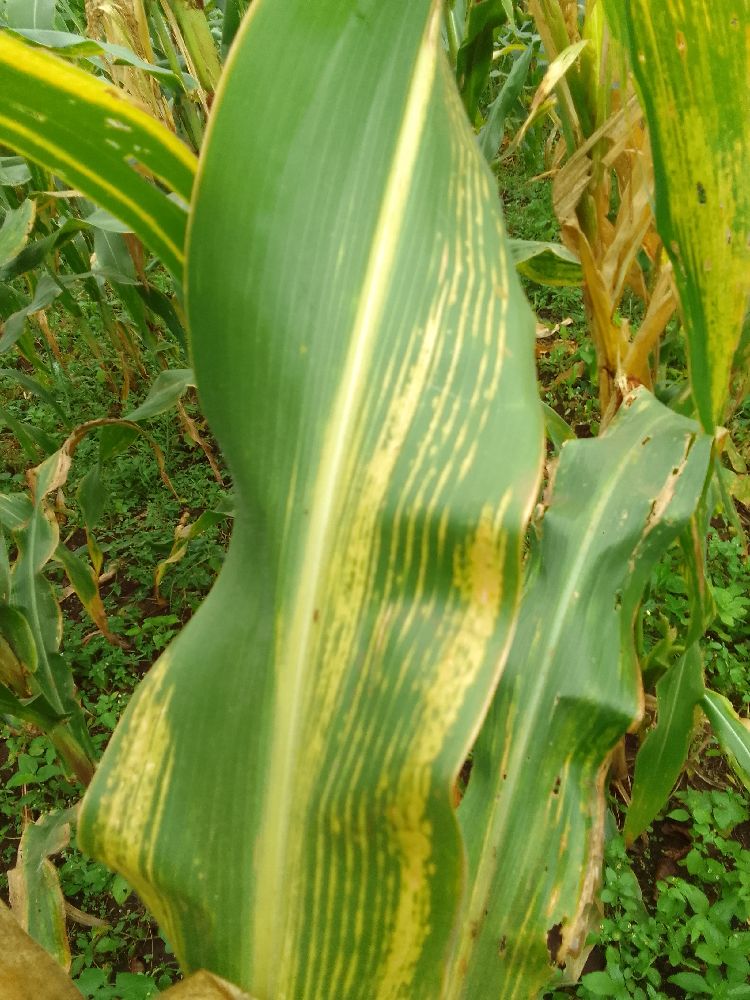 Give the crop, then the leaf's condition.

maize, maize lethal necrosis
